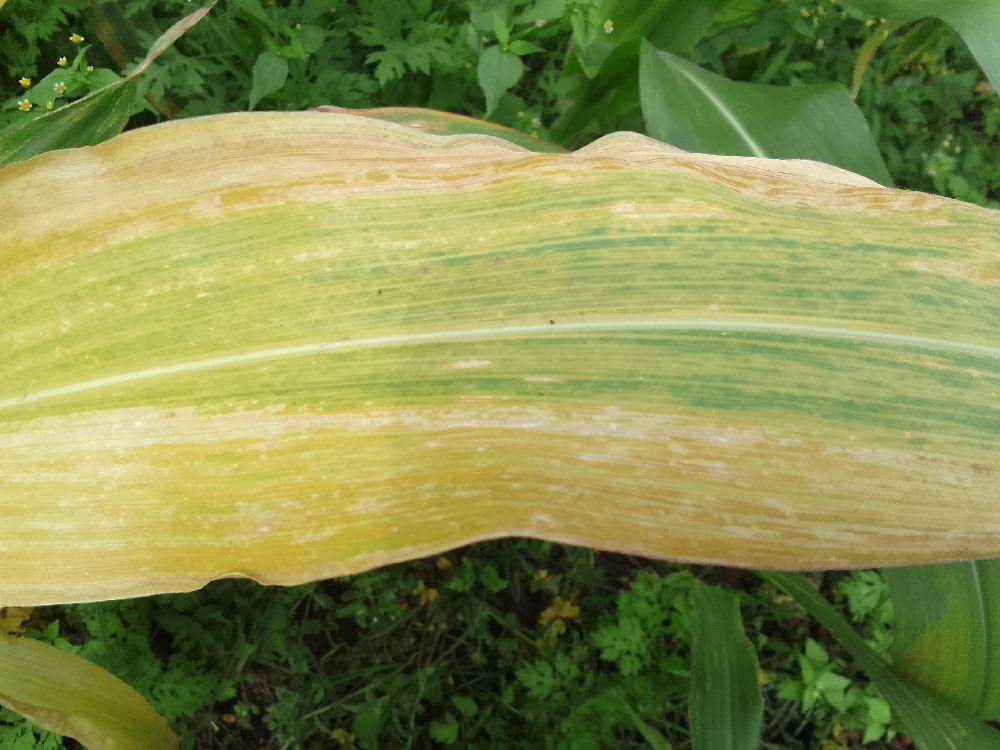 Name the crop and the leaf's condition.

maize, maize lethal necrosis
